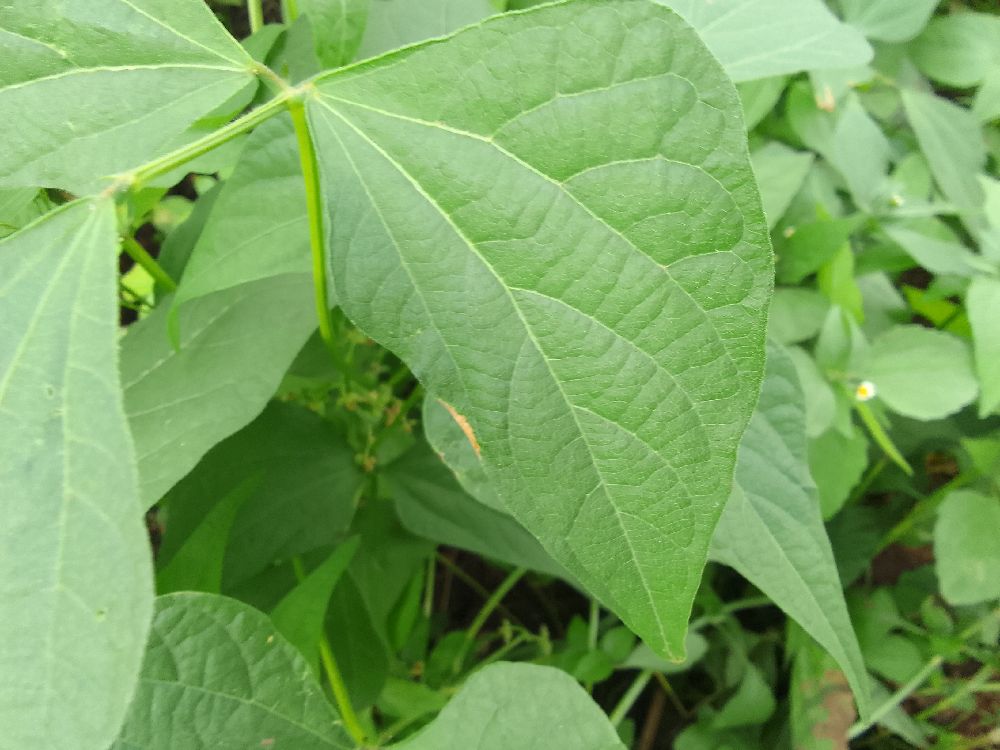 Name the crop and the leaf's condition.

common bean, healthy
